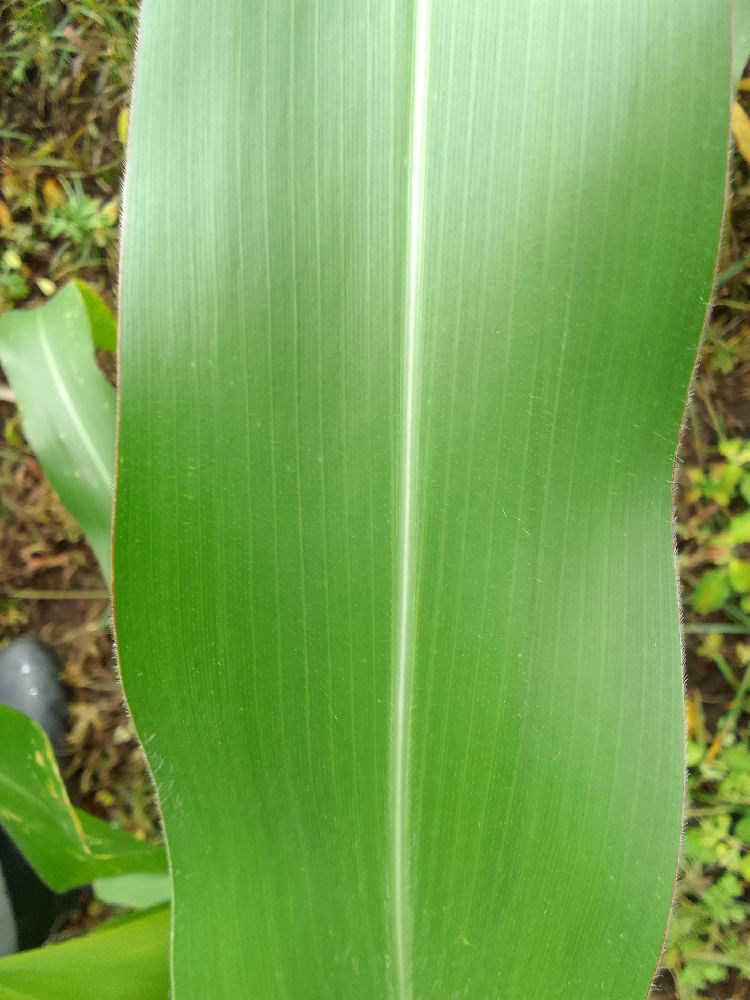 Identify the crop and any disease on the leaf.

maize, healthy
